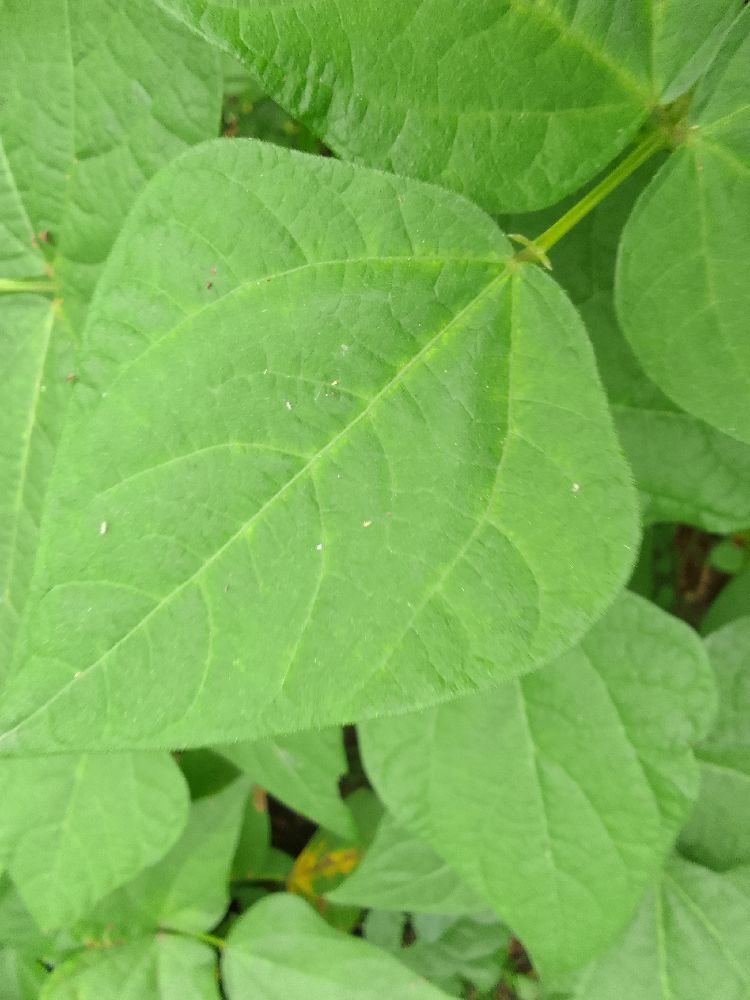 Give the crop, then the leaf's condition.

common bean, healthy
